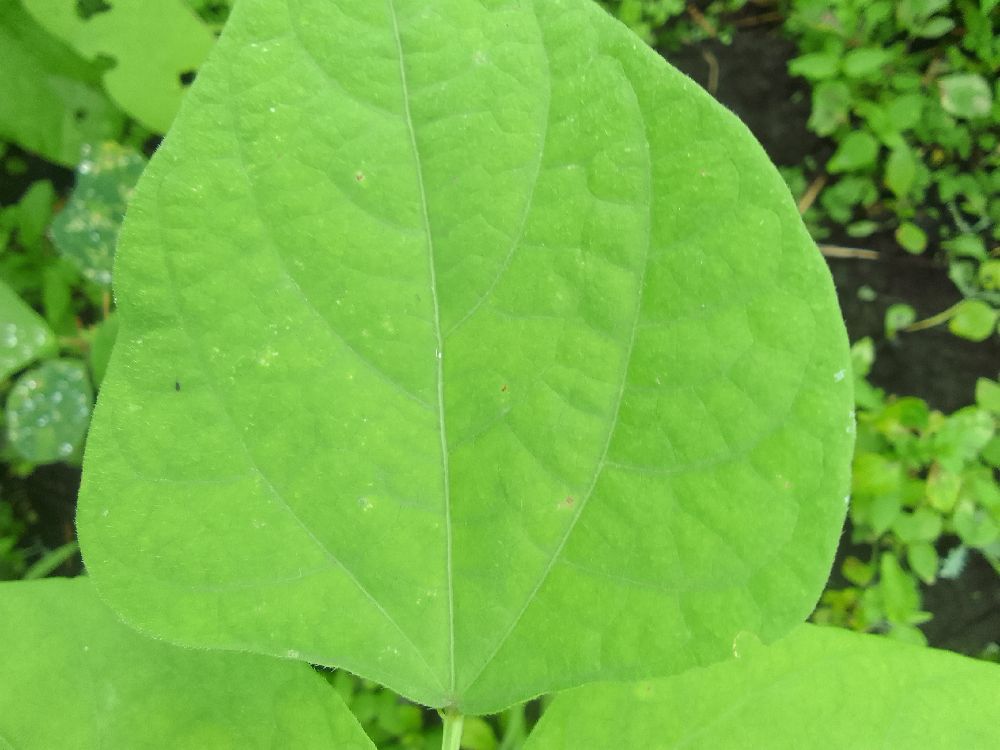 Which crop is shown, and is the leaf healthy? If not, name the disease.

common bean, healthy
